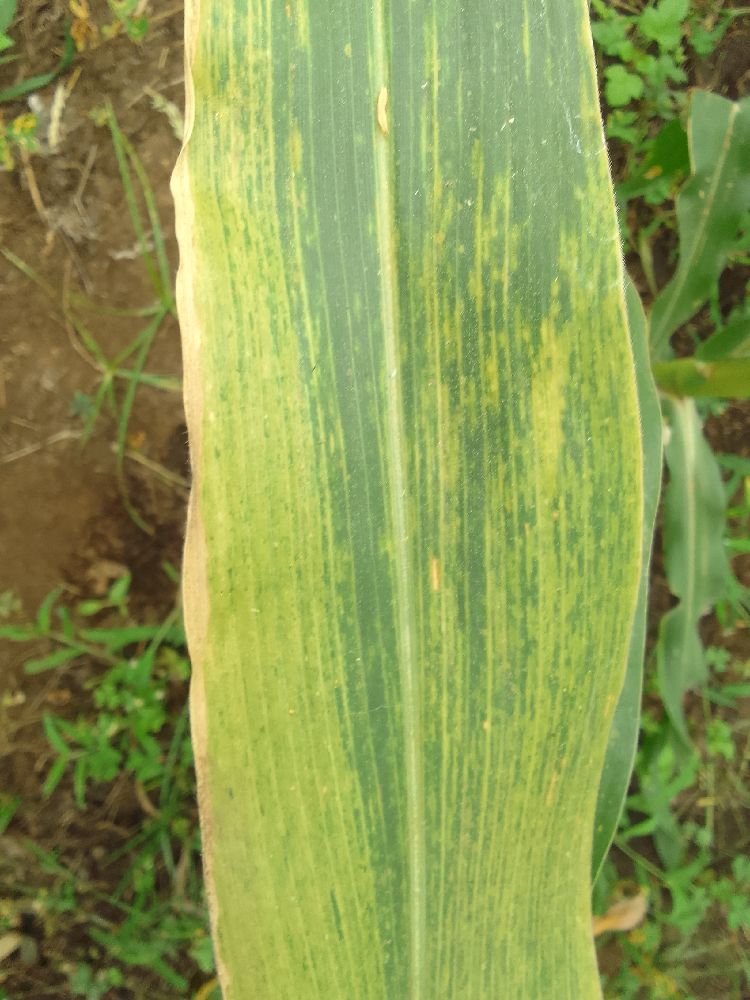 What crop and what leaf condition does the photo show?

maize, maize lethal necrosis
